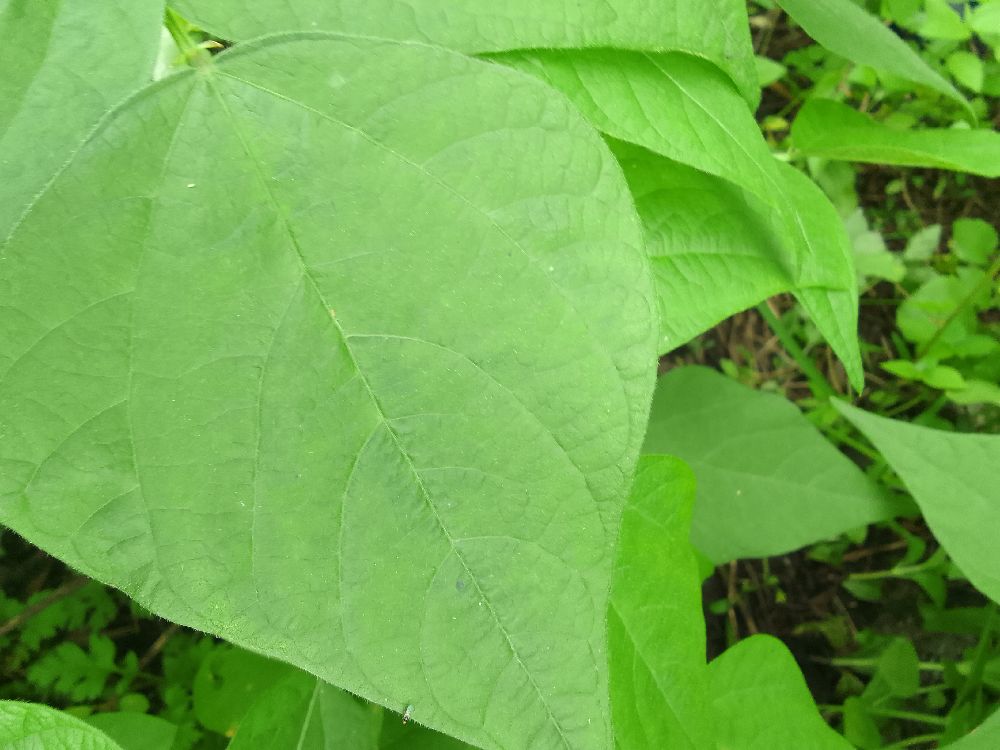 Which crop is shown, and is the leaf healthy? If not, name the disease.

common bean, healthy
